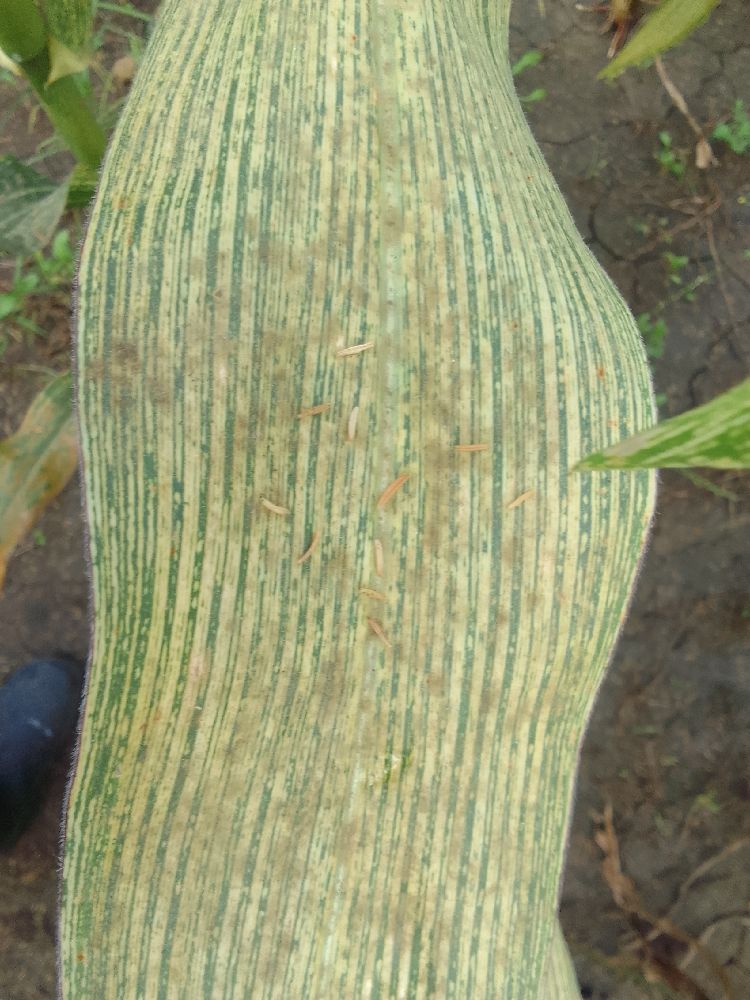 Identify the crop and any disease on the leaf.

maize, maize streak virus
